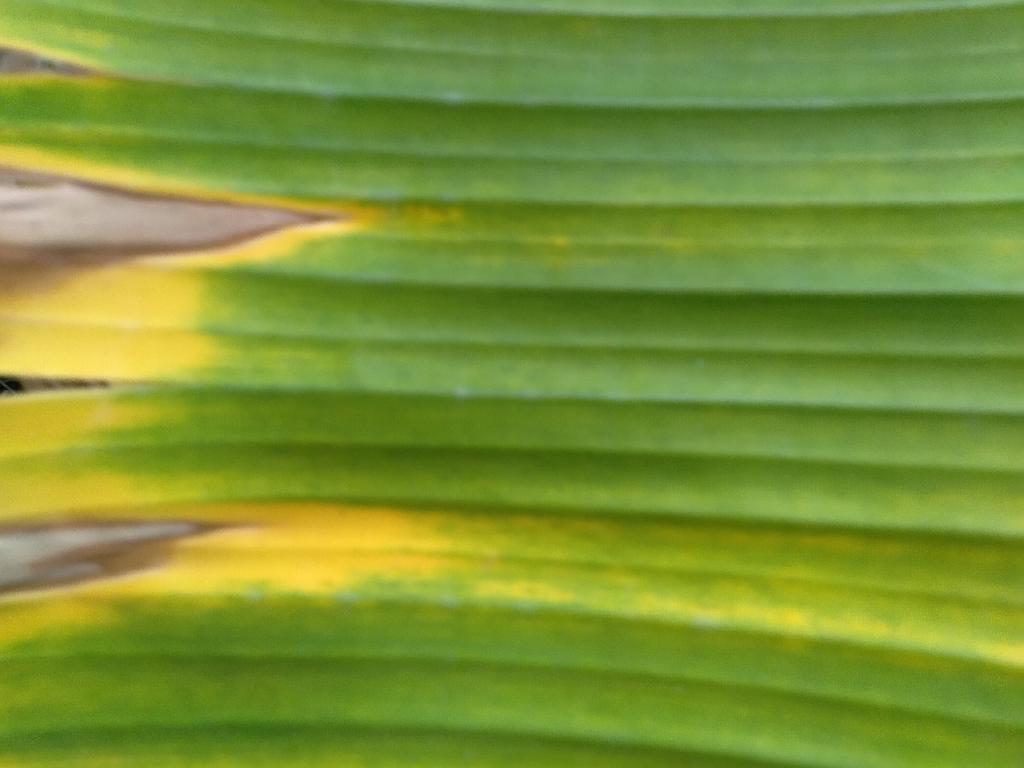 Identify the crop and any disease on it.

banana, fusarium wilt race 1
